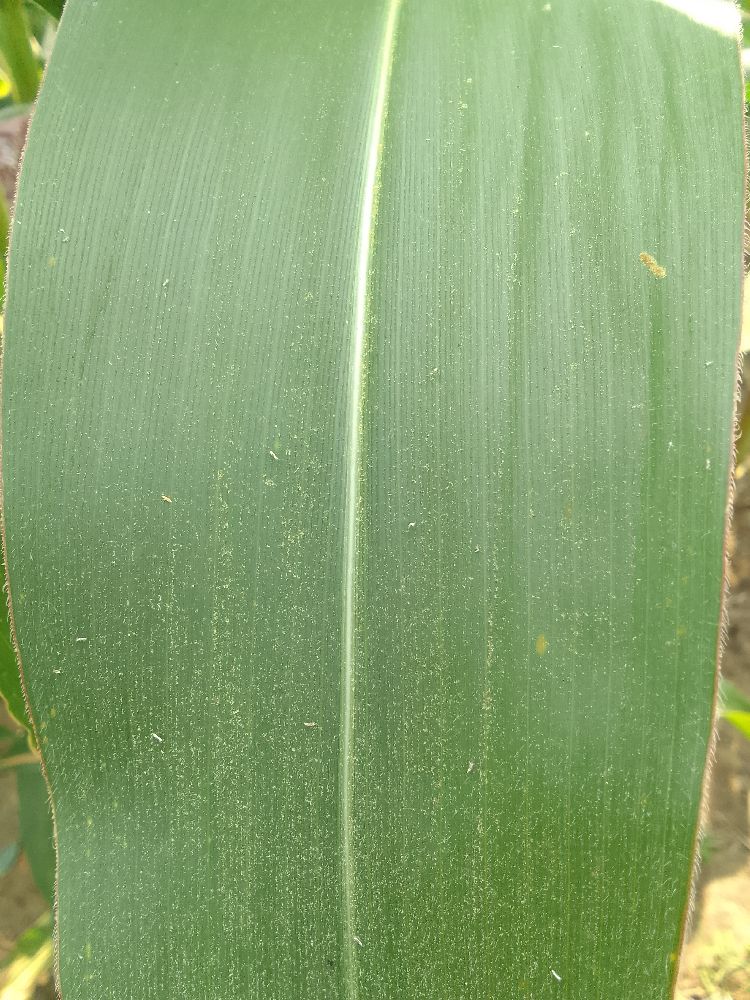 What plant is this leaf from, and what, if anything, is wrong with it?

maize, healthy
